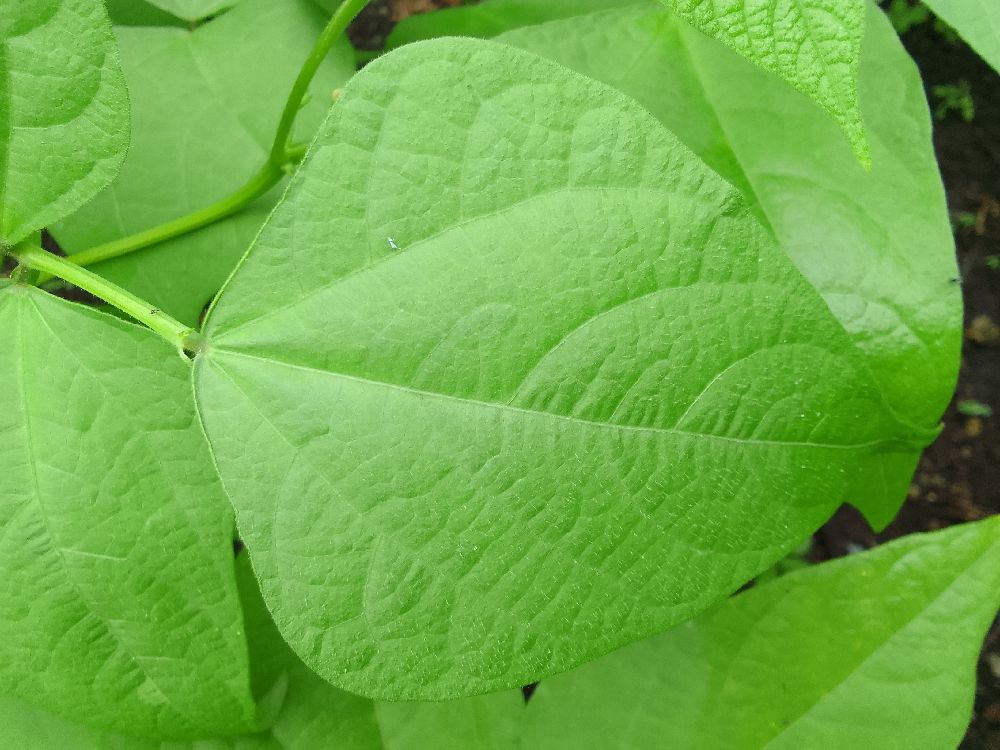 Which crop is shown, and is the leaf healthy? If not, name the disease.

common bean, healthy
